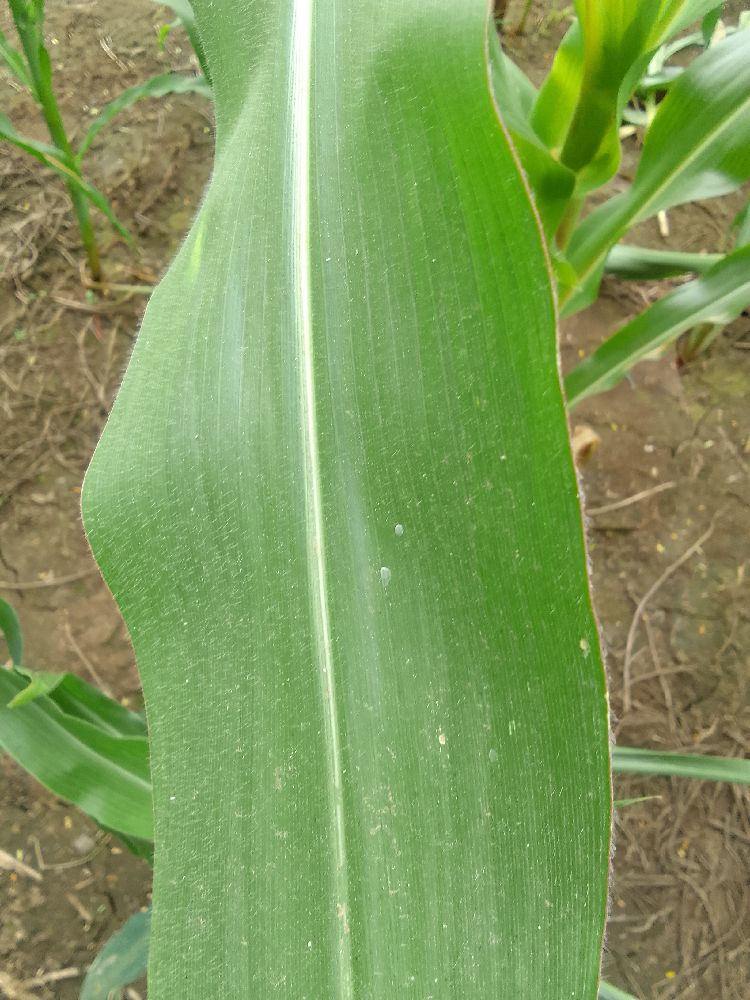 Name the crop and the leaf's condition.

maize, healthy
